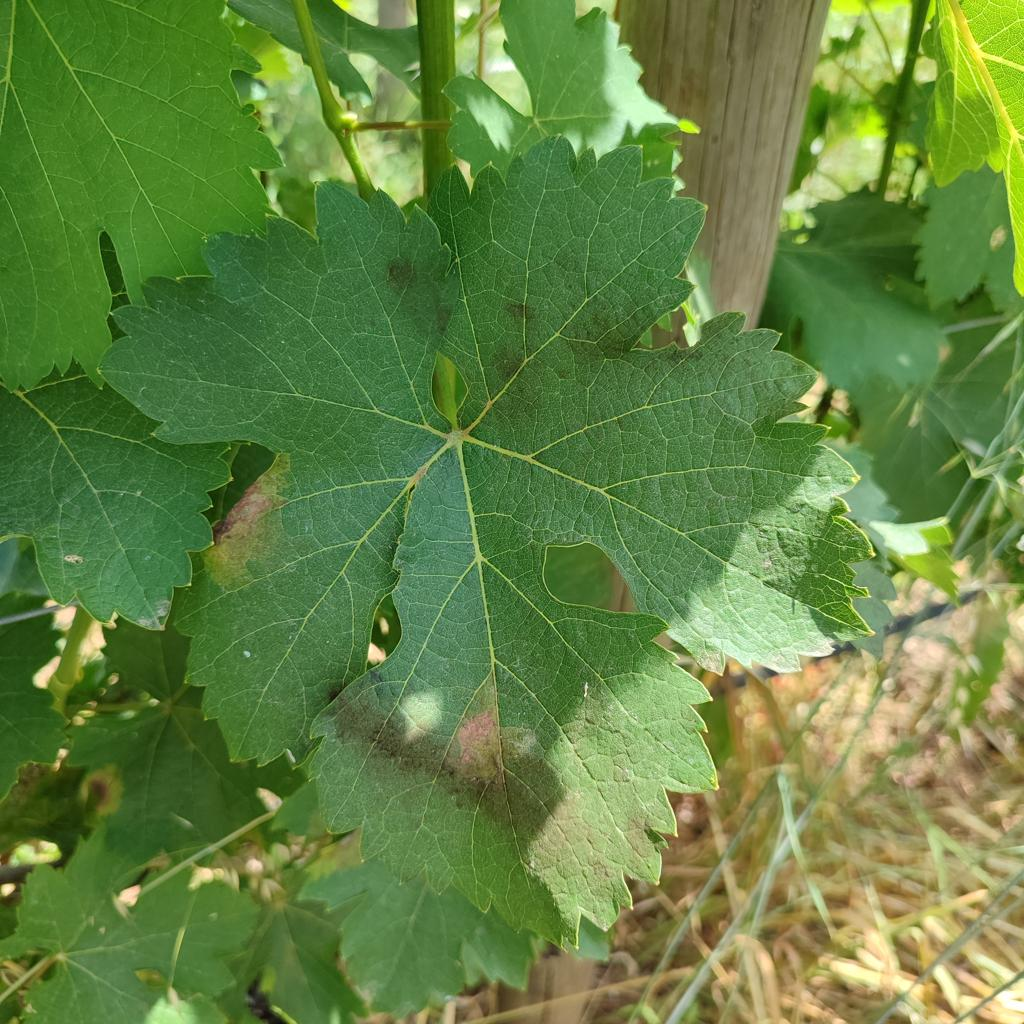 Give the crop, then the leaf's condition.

grapevine, downy mildew
